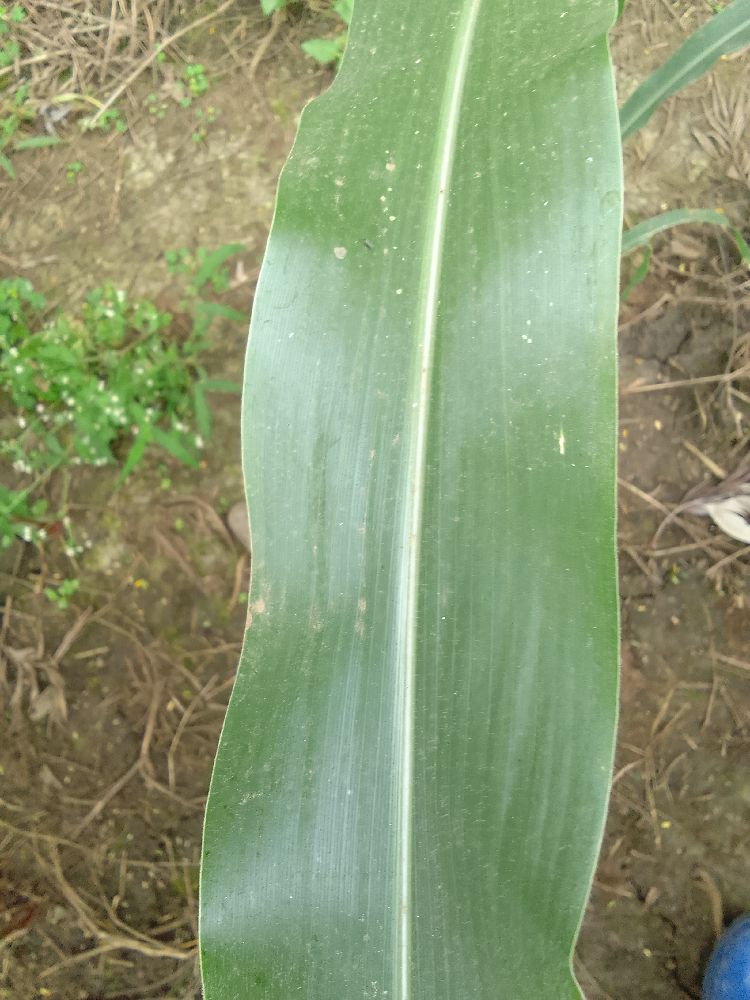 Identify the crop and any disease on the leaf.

maize, healthy
